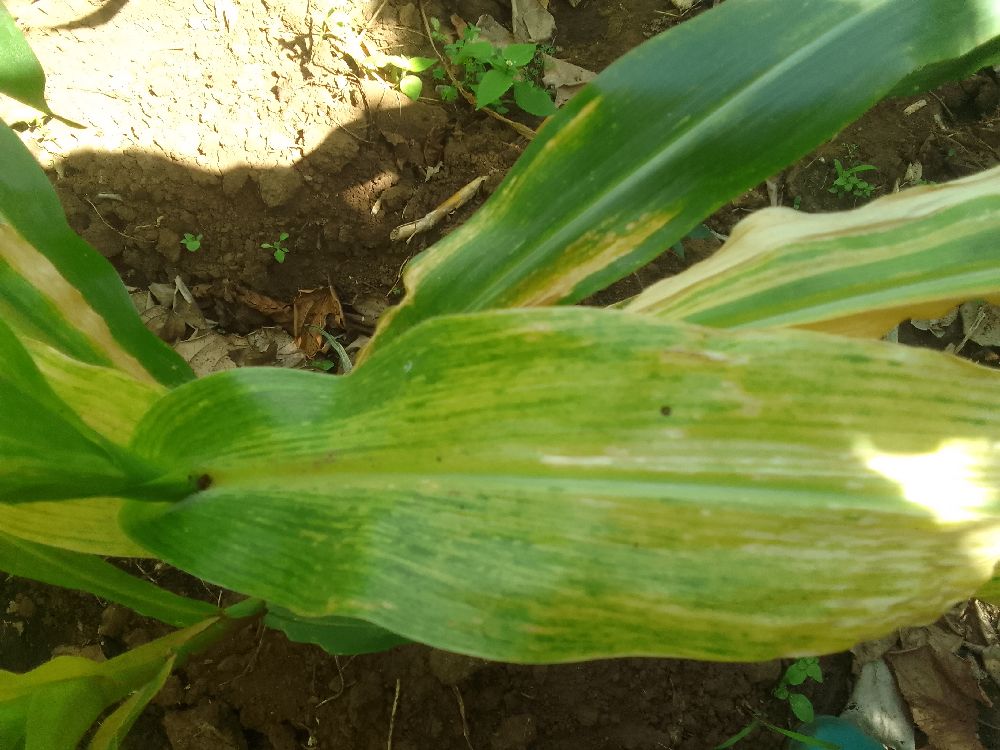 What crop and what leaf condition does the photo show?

maize, maize lethal necrosis
